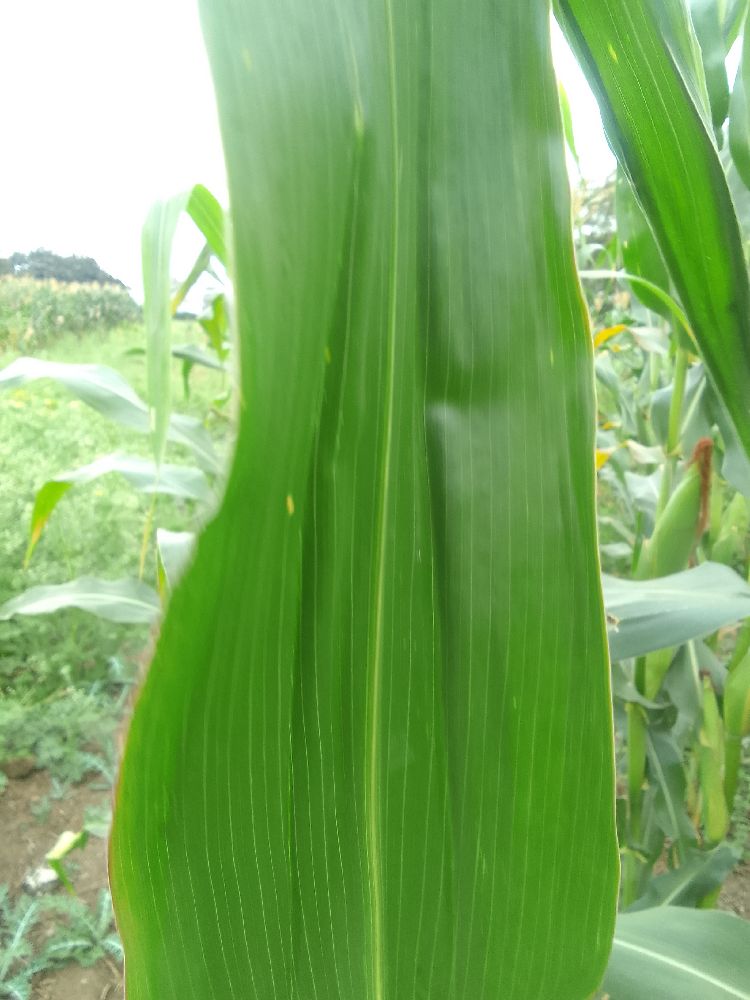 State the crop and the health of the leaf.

maize, healthy
